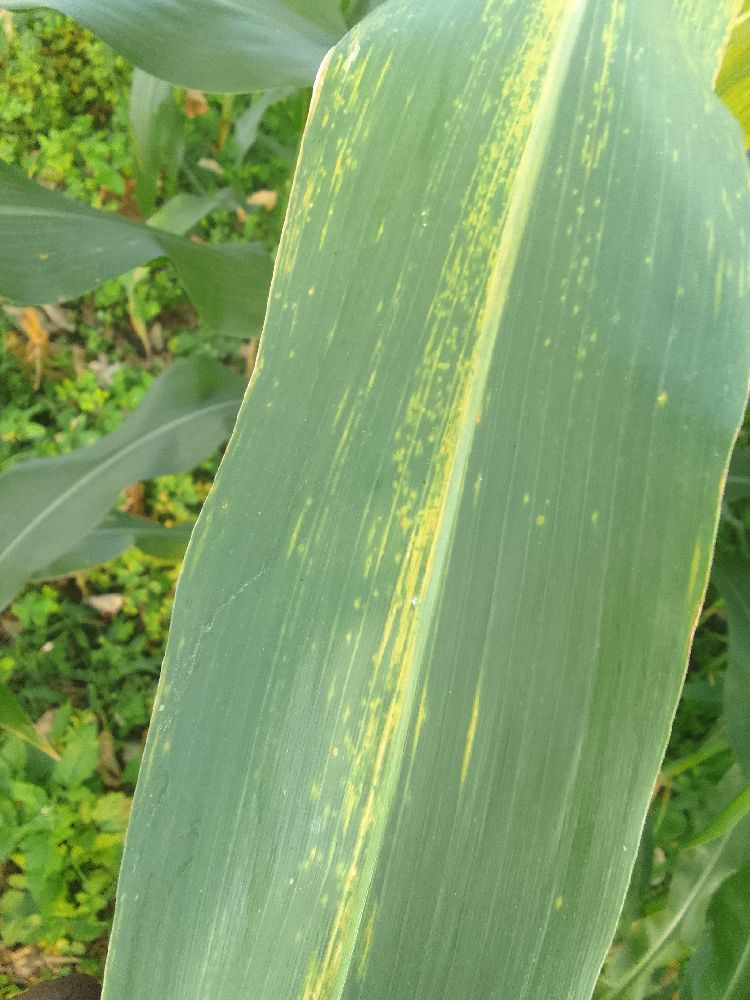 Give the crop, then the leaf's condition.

maize, maize lethal necrosis
